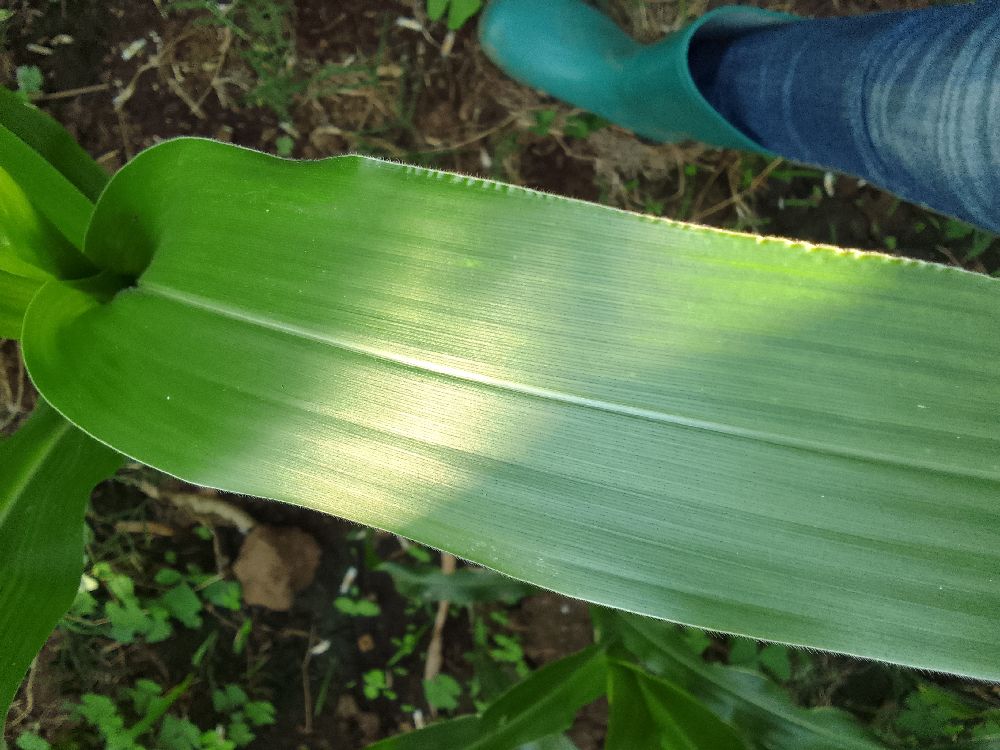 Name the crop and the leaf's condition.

maize, healthy
